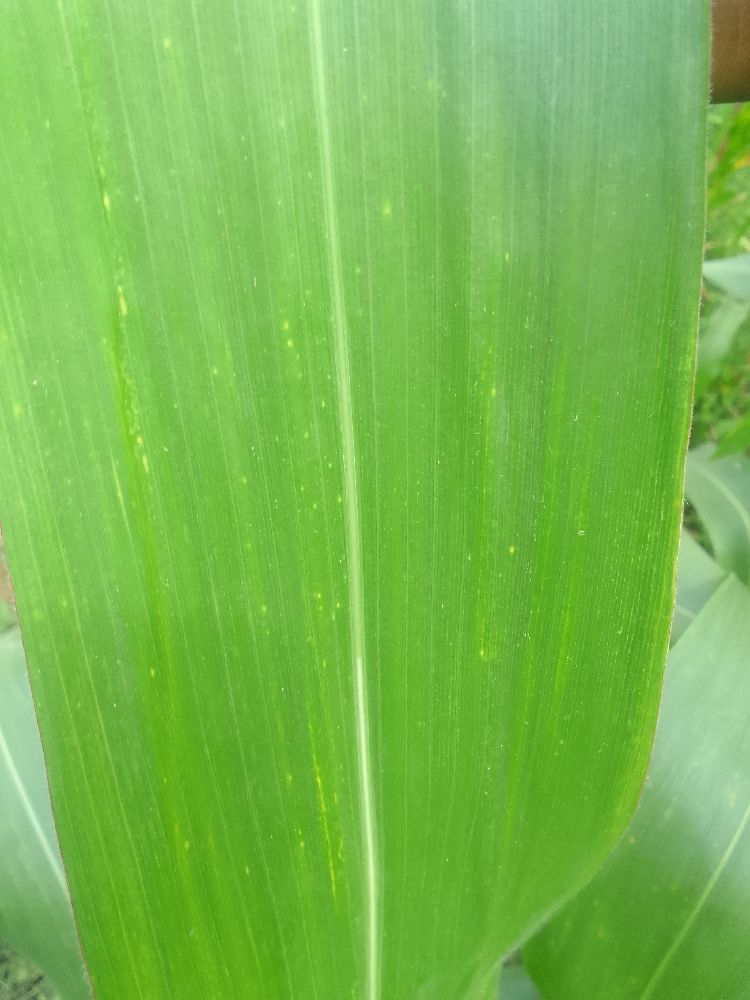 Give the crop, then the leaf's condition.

maize, healthy
